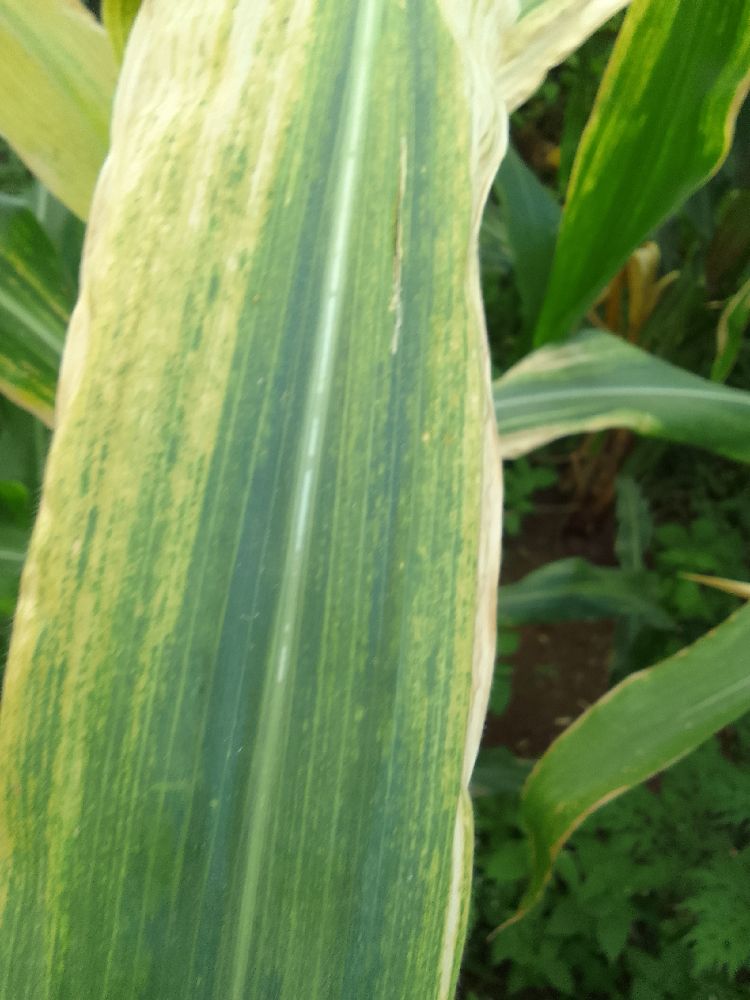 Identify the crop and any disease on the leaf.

maize, maize lethal necrosis
